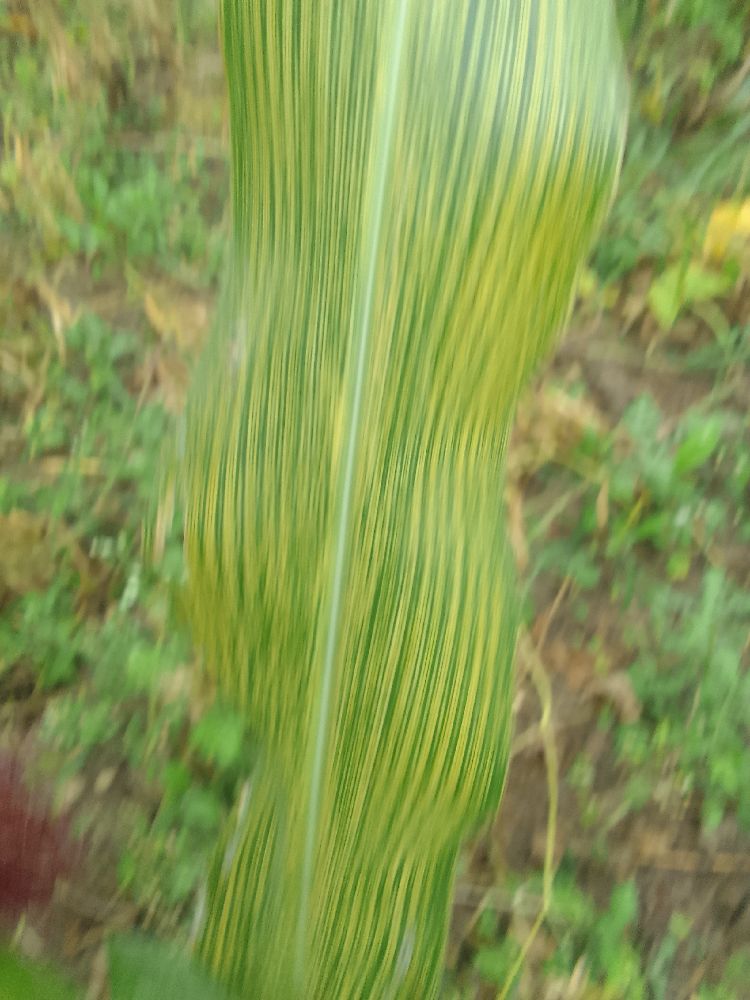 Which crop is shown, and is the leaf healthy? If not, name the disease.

maize, maize streak virus
